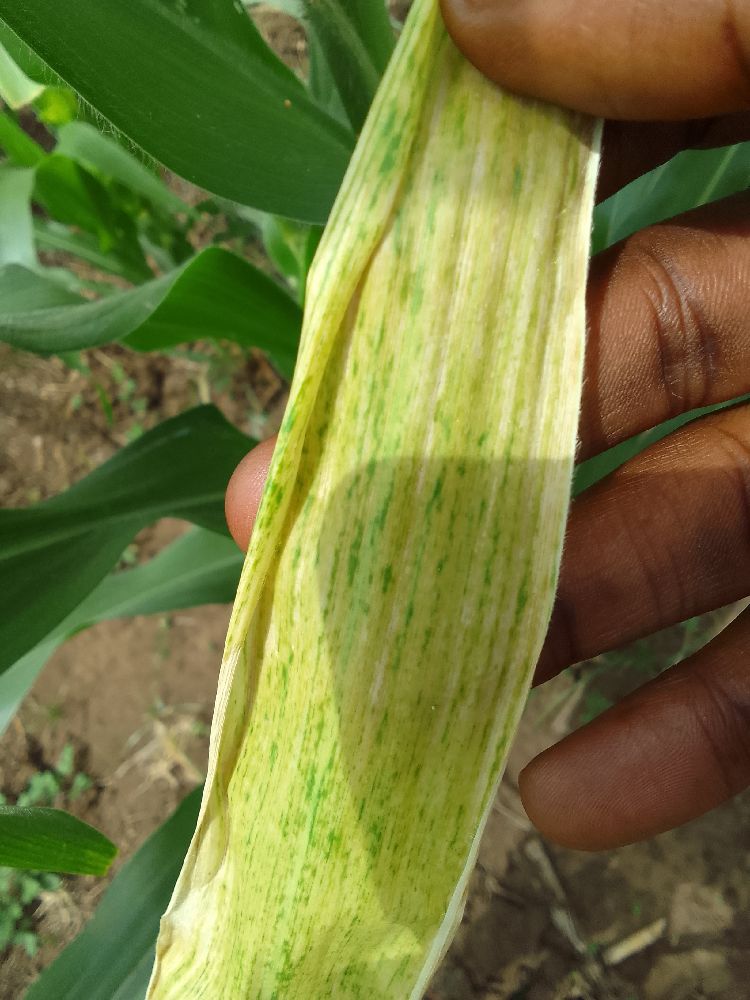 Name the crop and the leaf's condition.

maize, maize lethal necrosis
